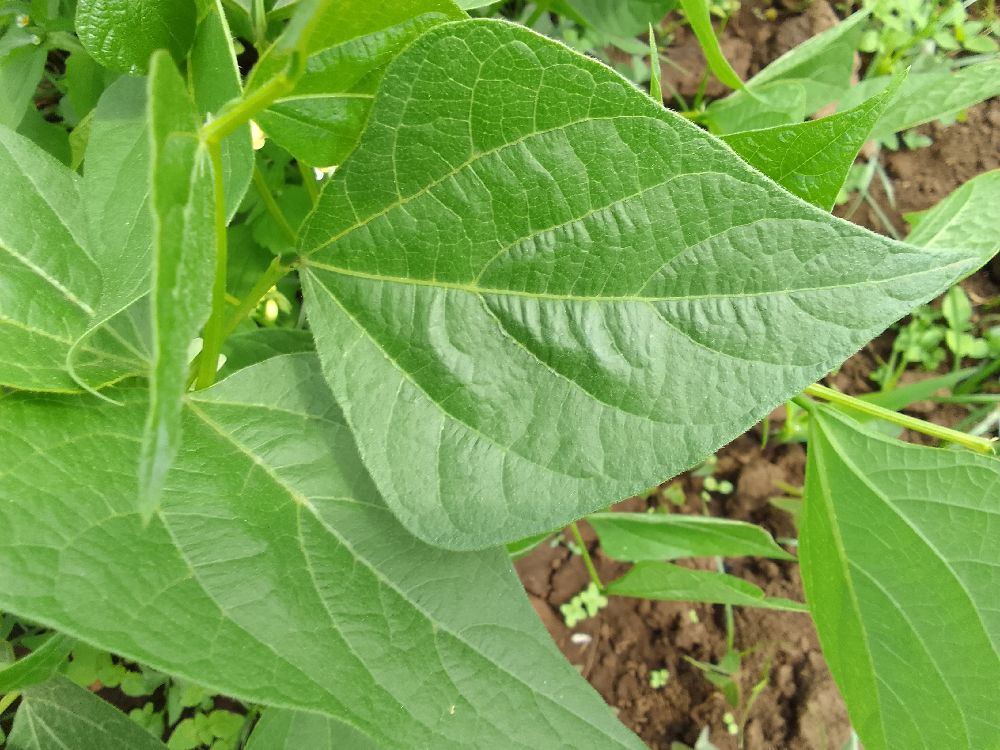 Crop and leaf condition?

common bean, healthy
